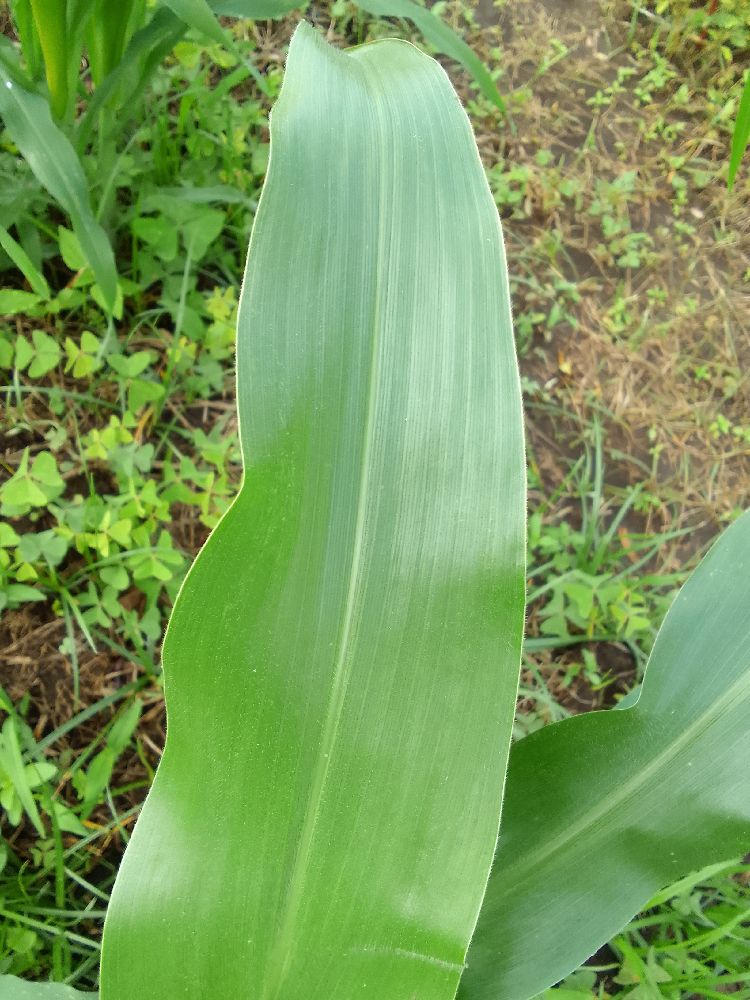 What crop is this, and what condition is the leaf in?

maize, healthy
